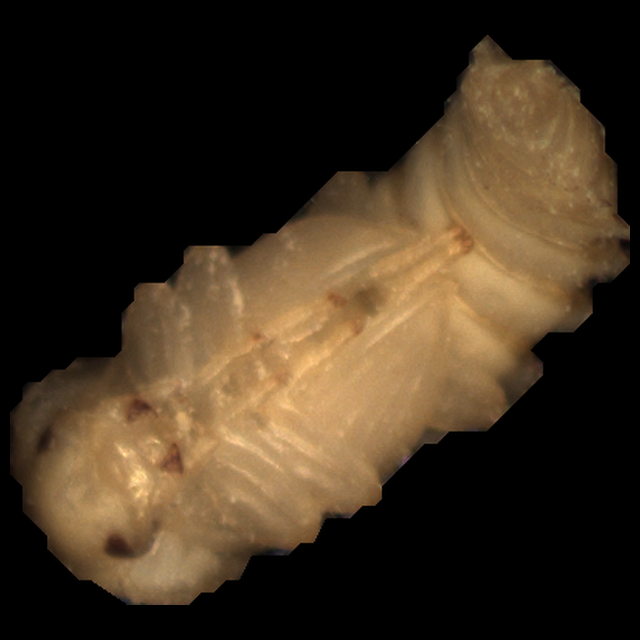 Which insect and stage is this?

mealworm pupa
